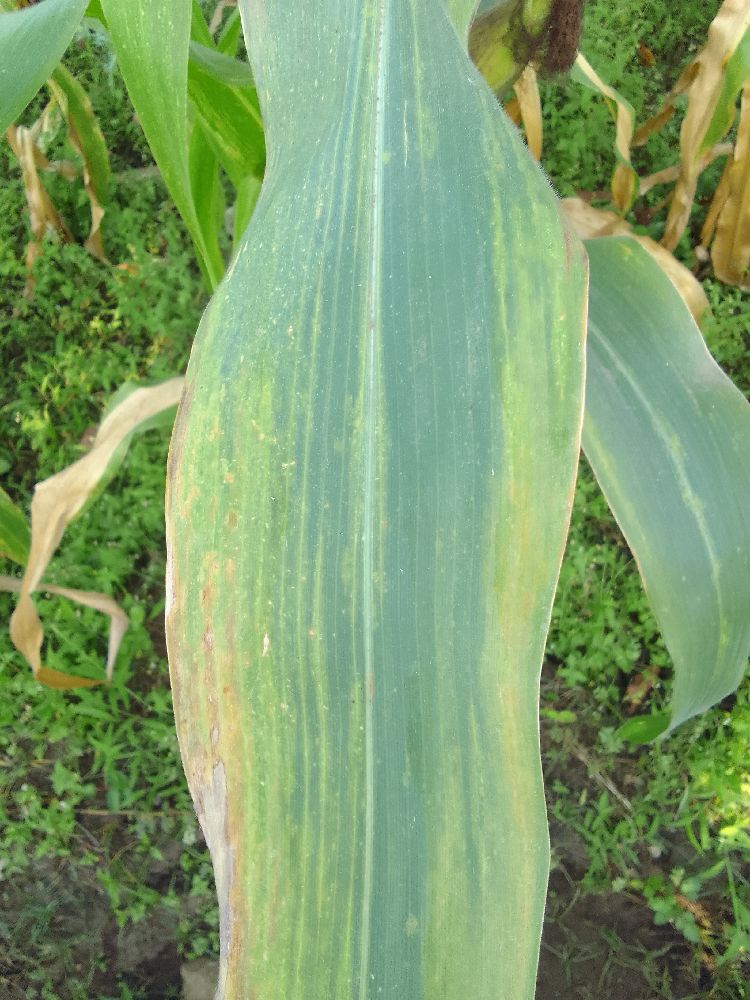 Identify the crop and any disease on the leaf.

maize, maize lethal necrosis
